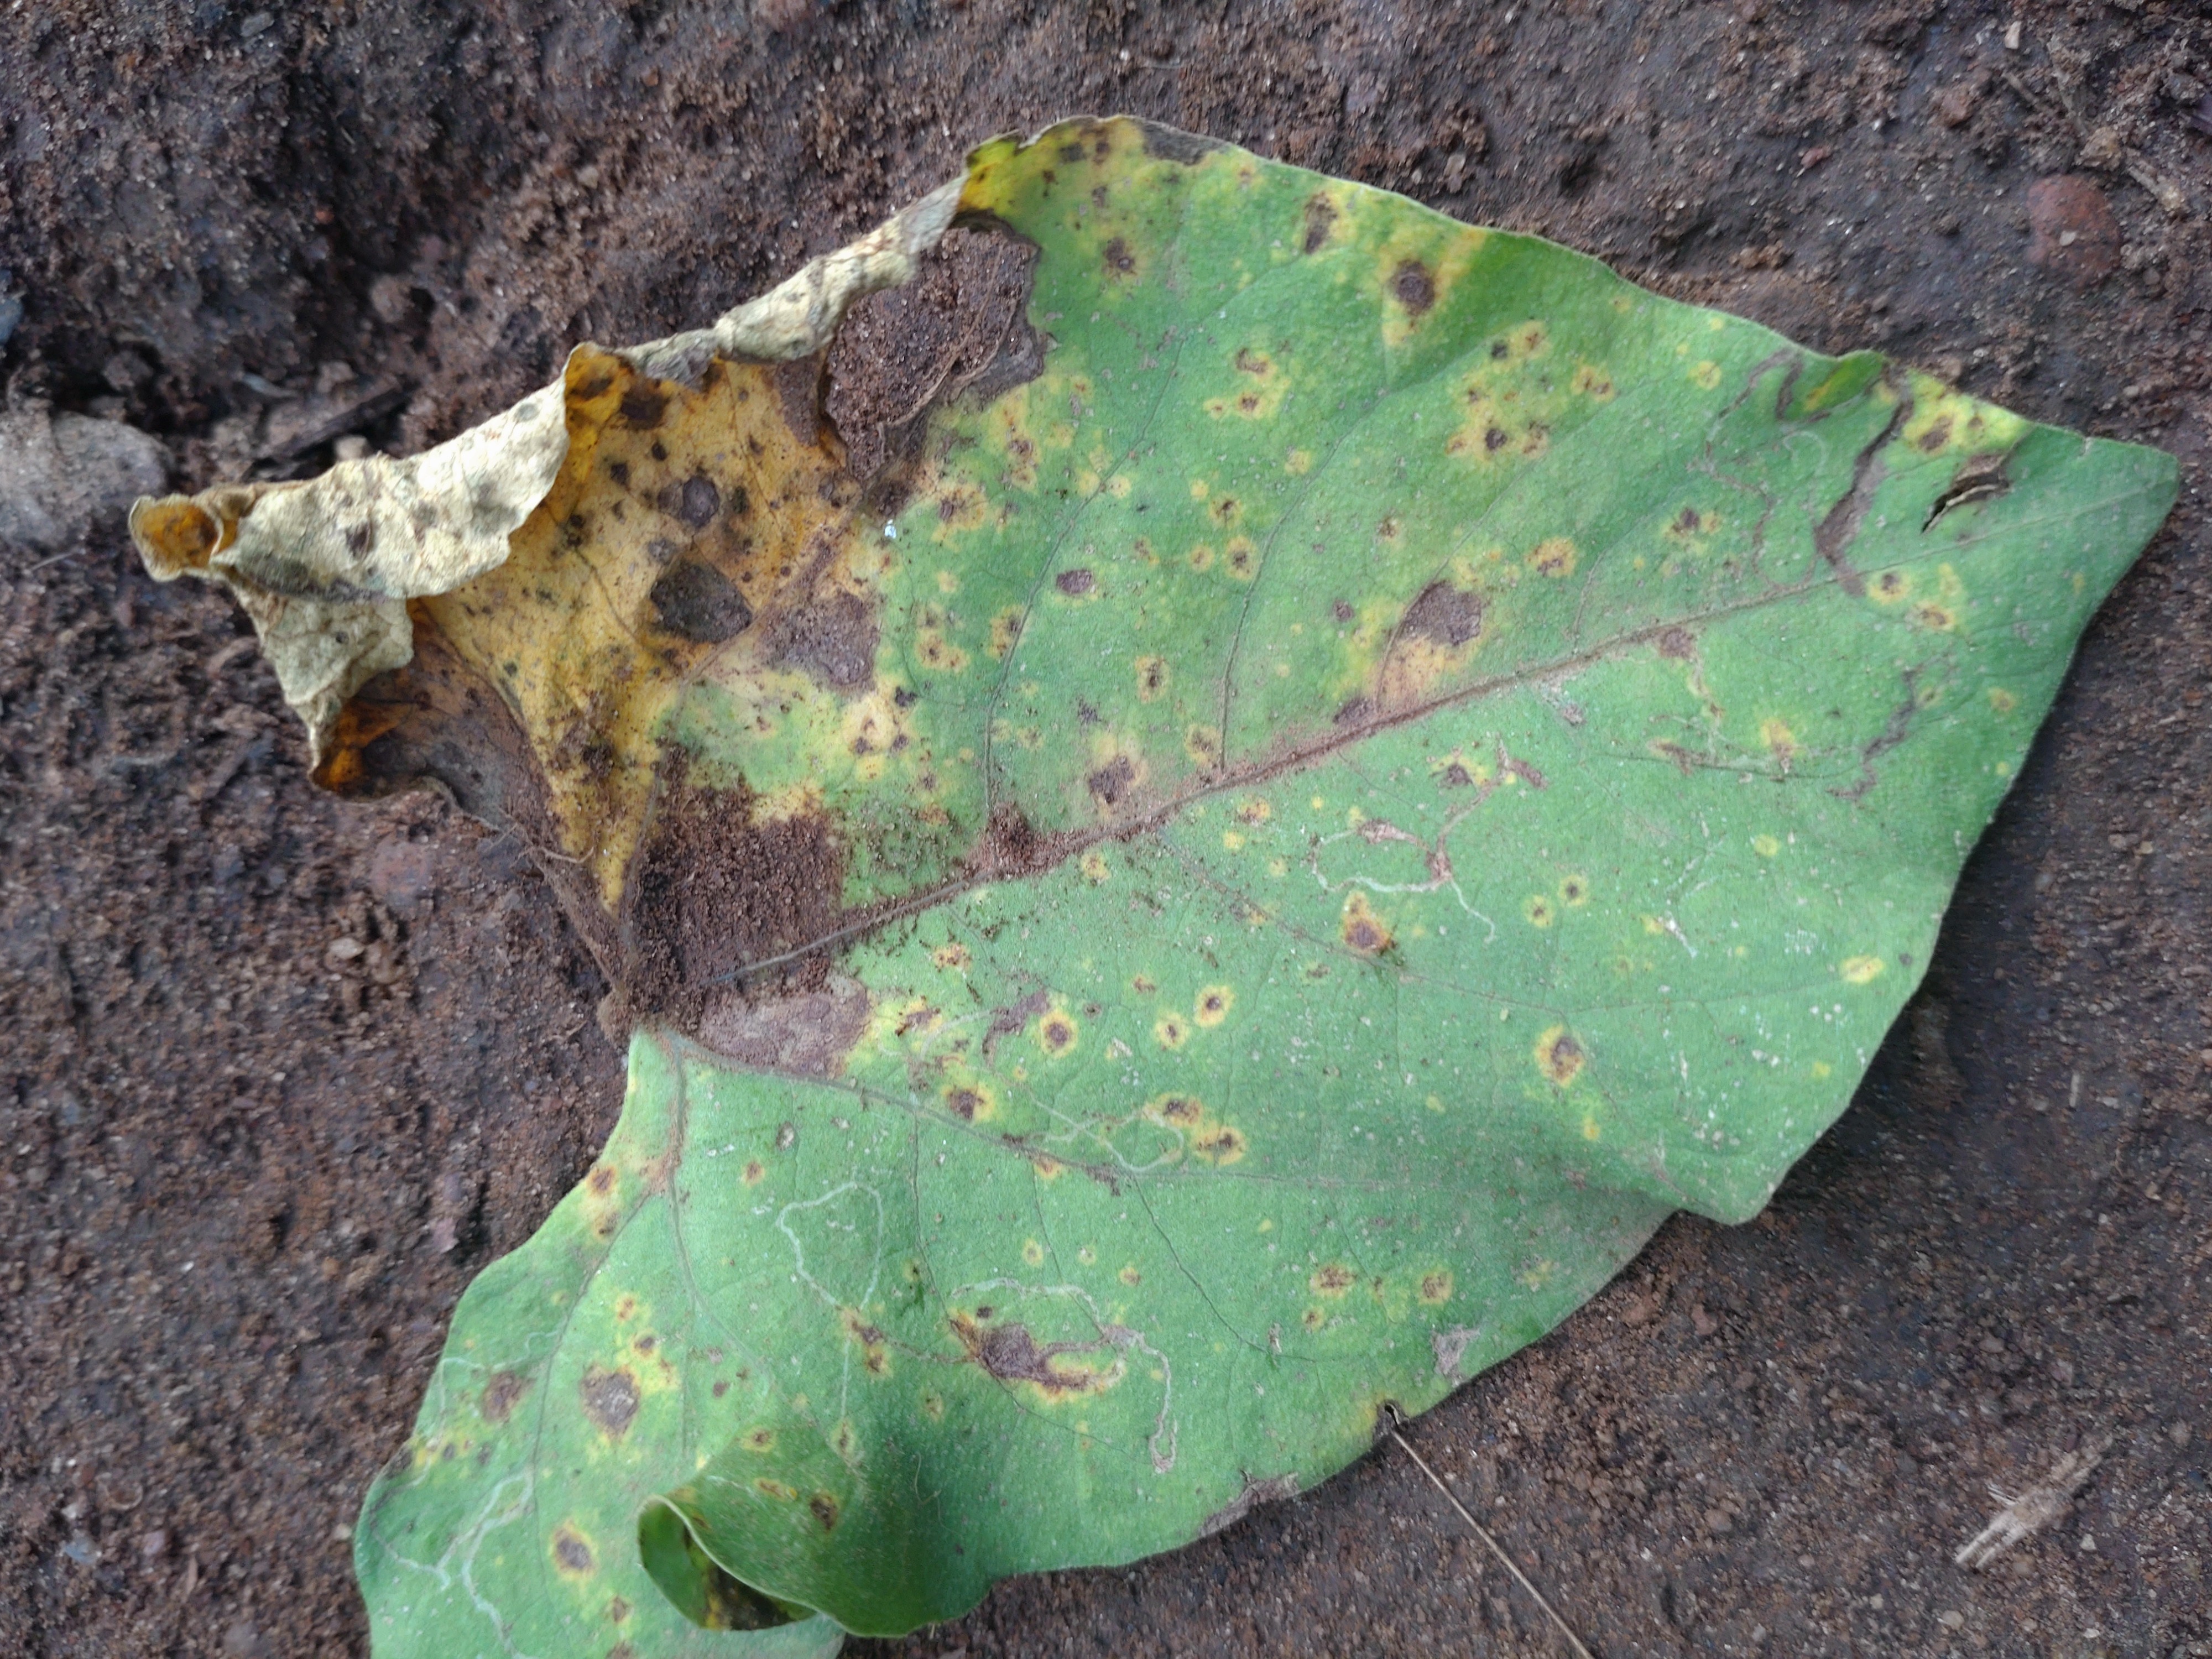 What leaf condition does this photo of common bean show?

rust
